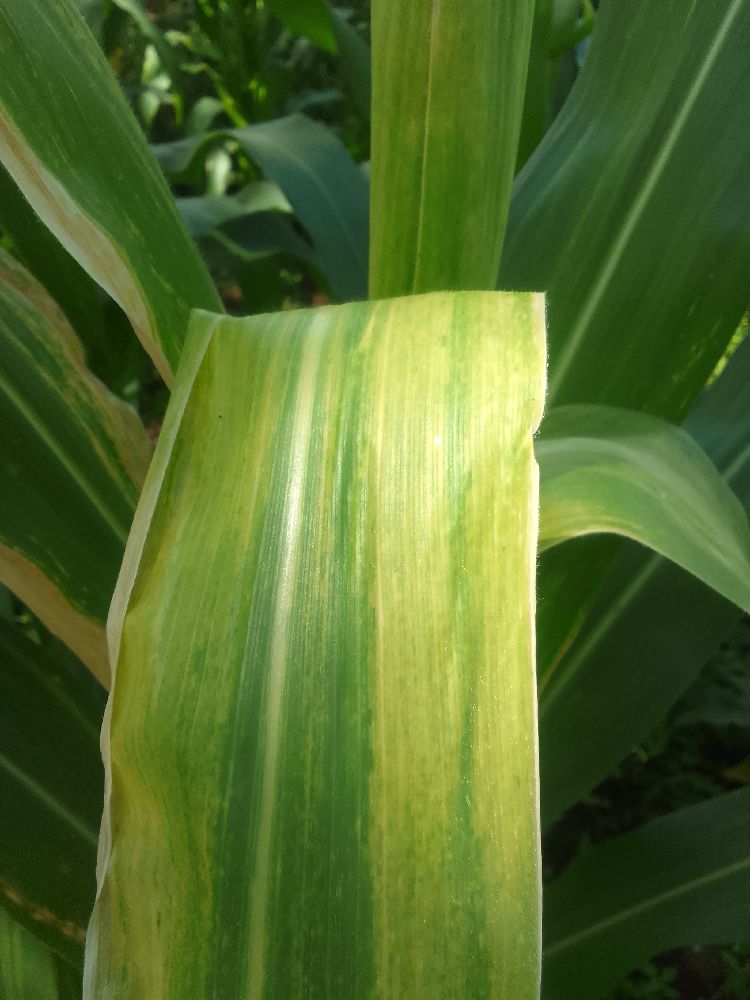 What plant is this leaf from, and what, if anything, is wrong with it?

maize, maize lethal necrosis
